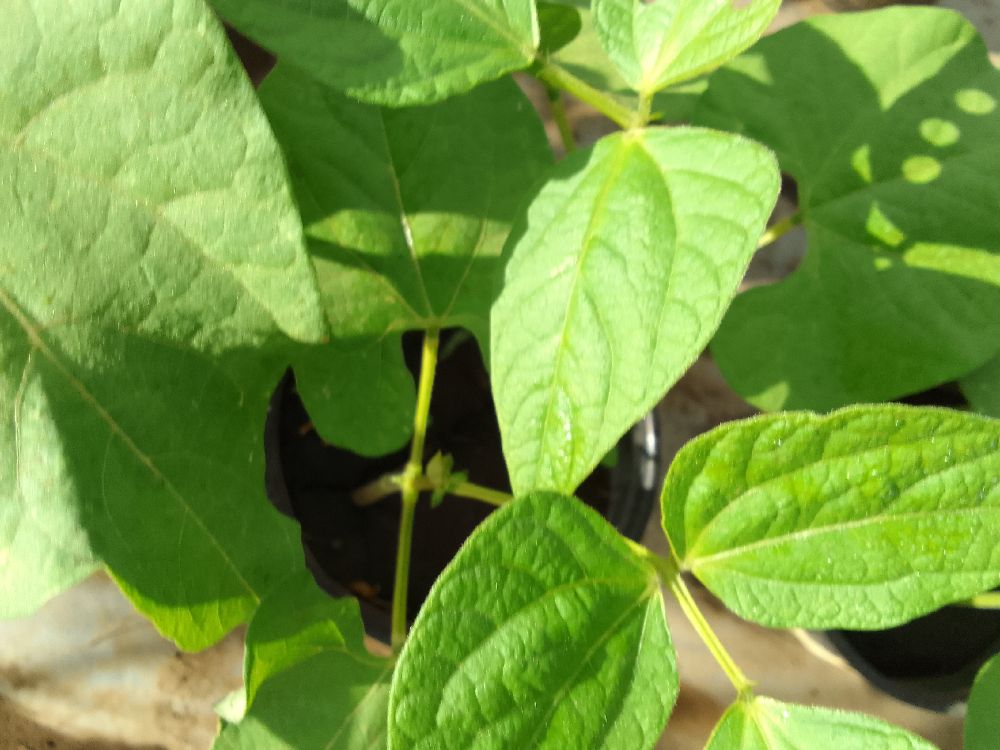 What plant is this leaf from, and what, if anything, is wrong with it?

common bean, healthy
